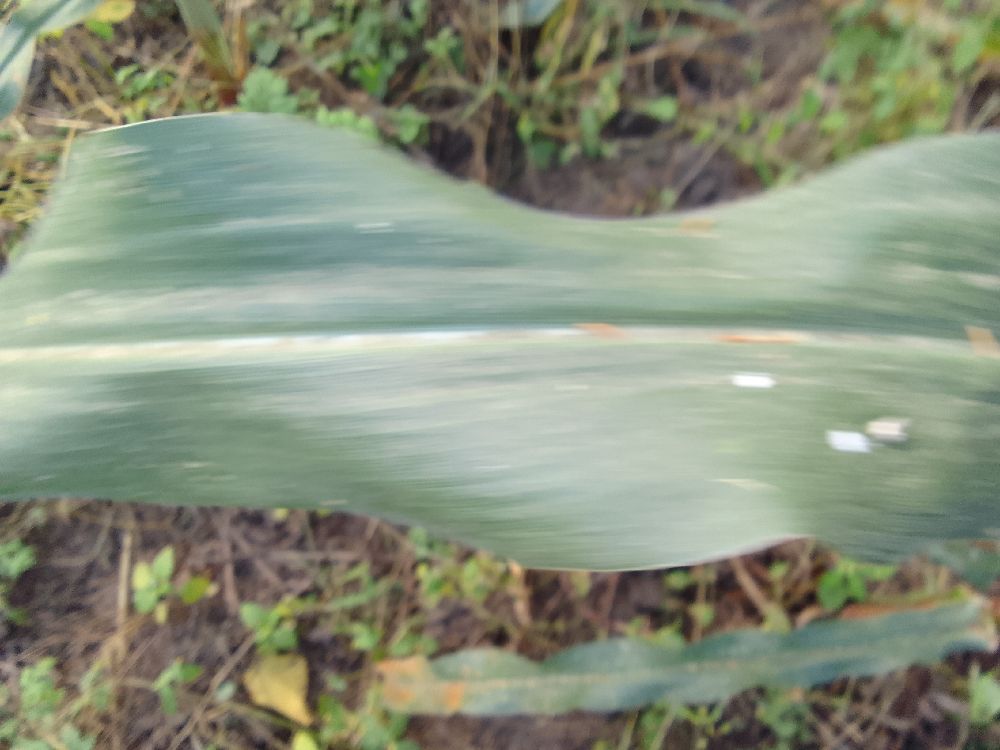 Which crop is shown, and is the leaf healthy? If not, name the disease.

maize, healthy
